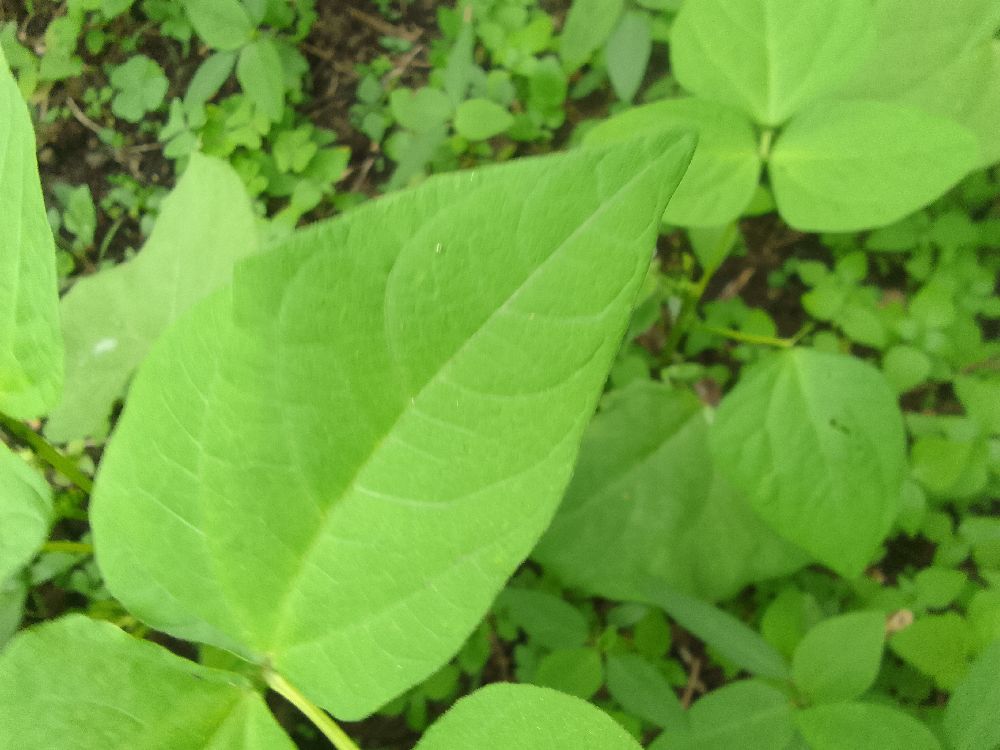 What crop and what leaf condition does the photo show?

common bean, healthy
